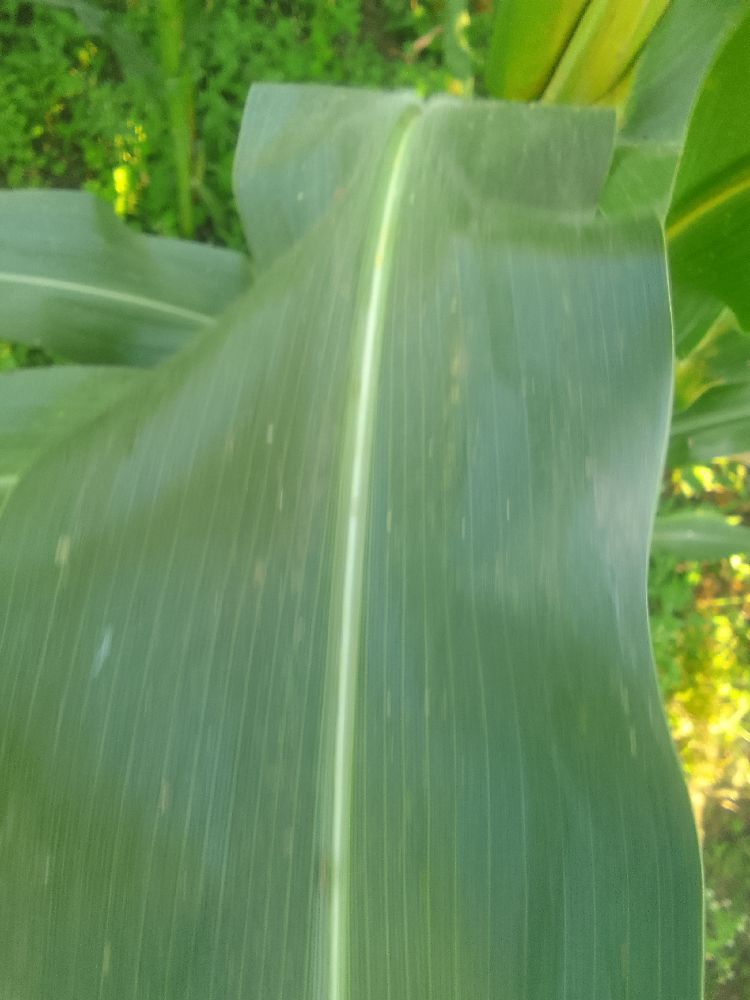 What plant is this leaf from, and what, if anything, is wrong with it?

maize, healthy
